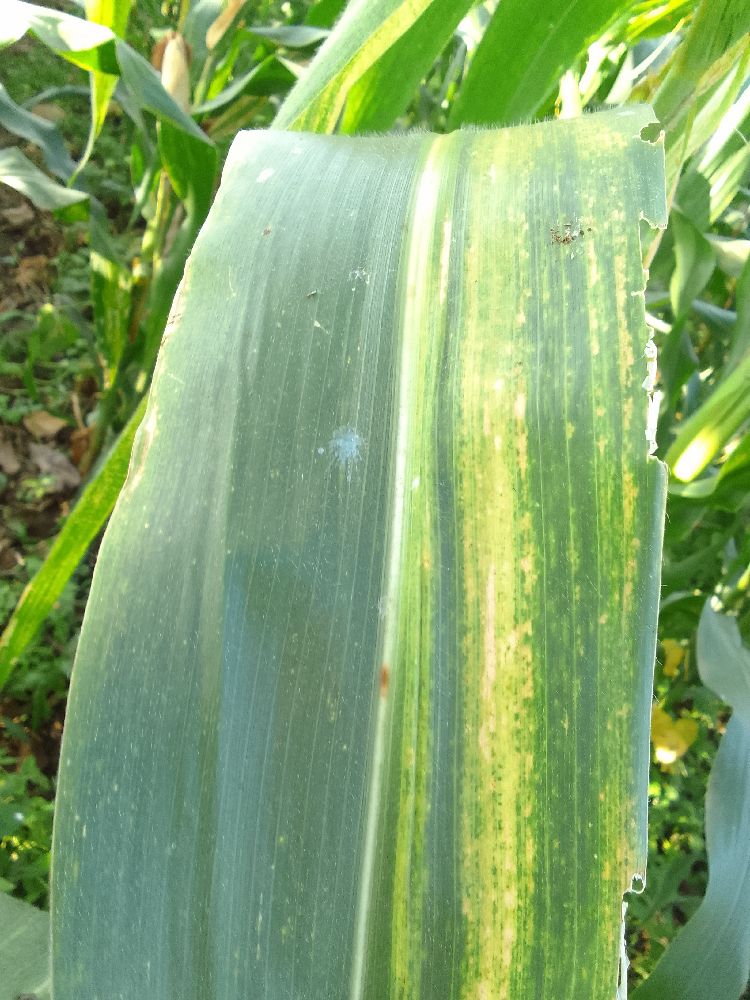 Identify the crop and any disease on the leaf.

maize, maize lethal necrosis
